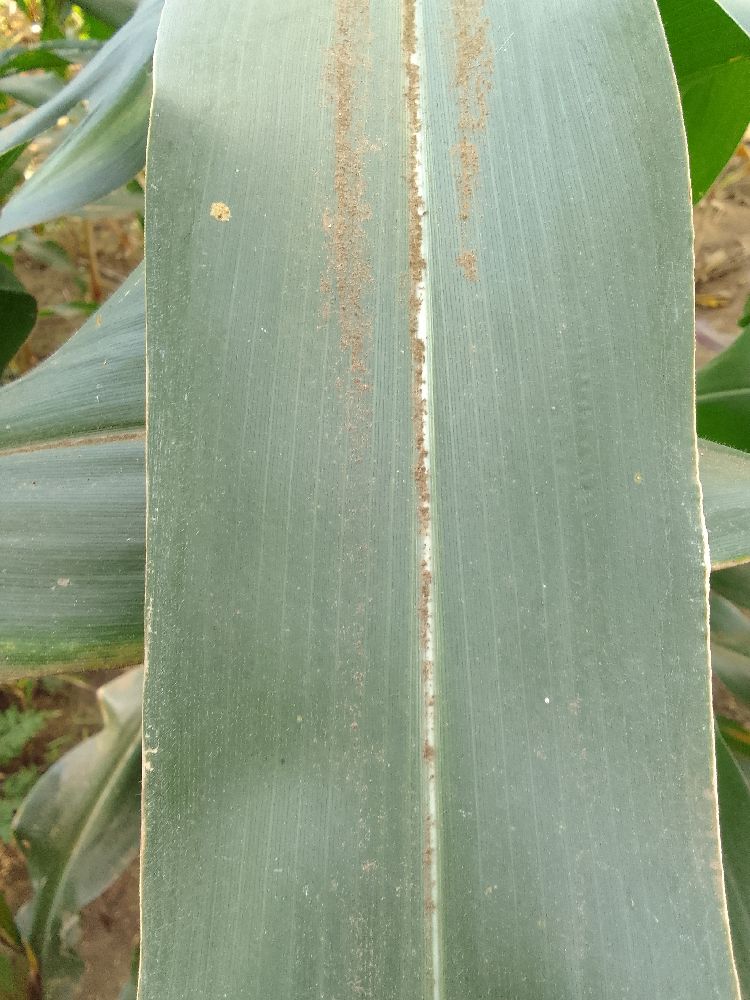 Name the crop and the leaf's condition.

maize, healthy
